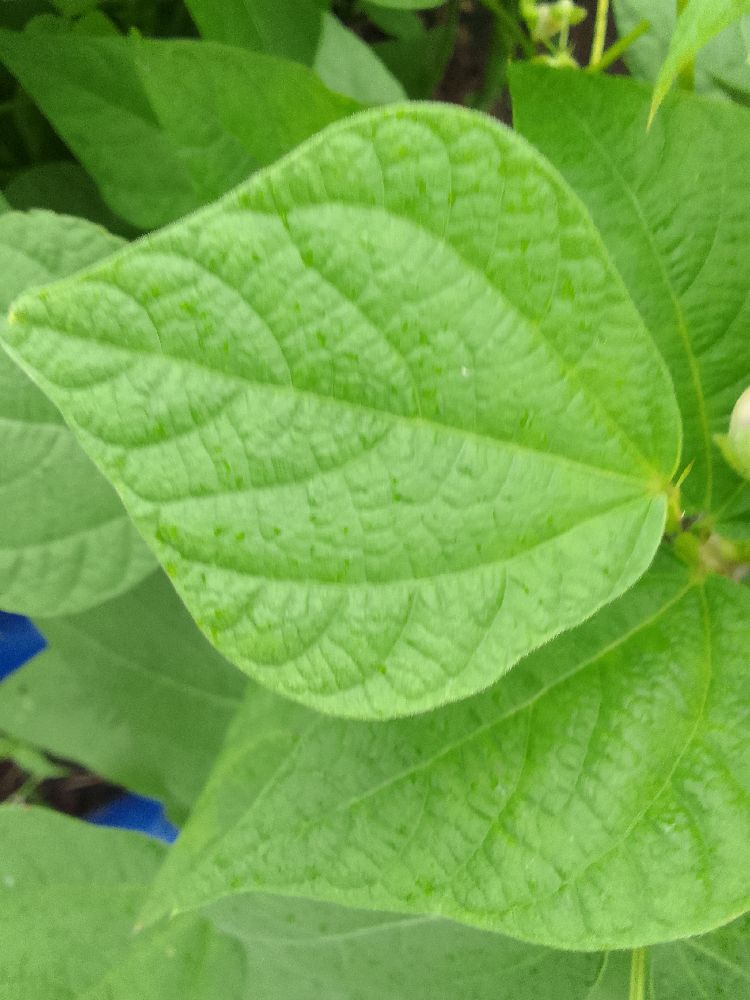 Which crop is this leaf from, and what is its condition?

common bean, healthy
